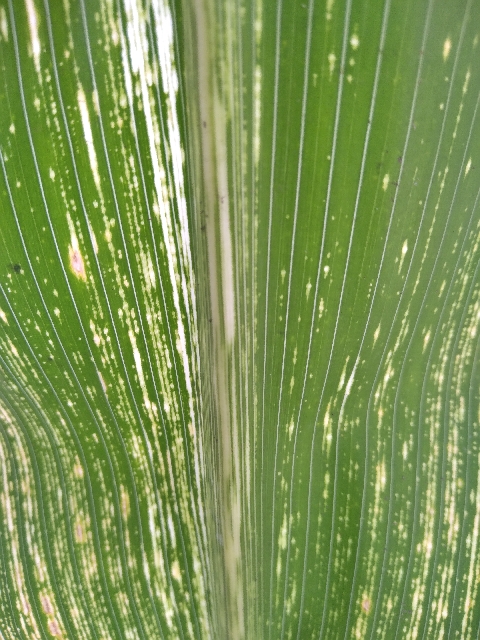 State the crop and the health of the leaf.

maize, maize streak virus
